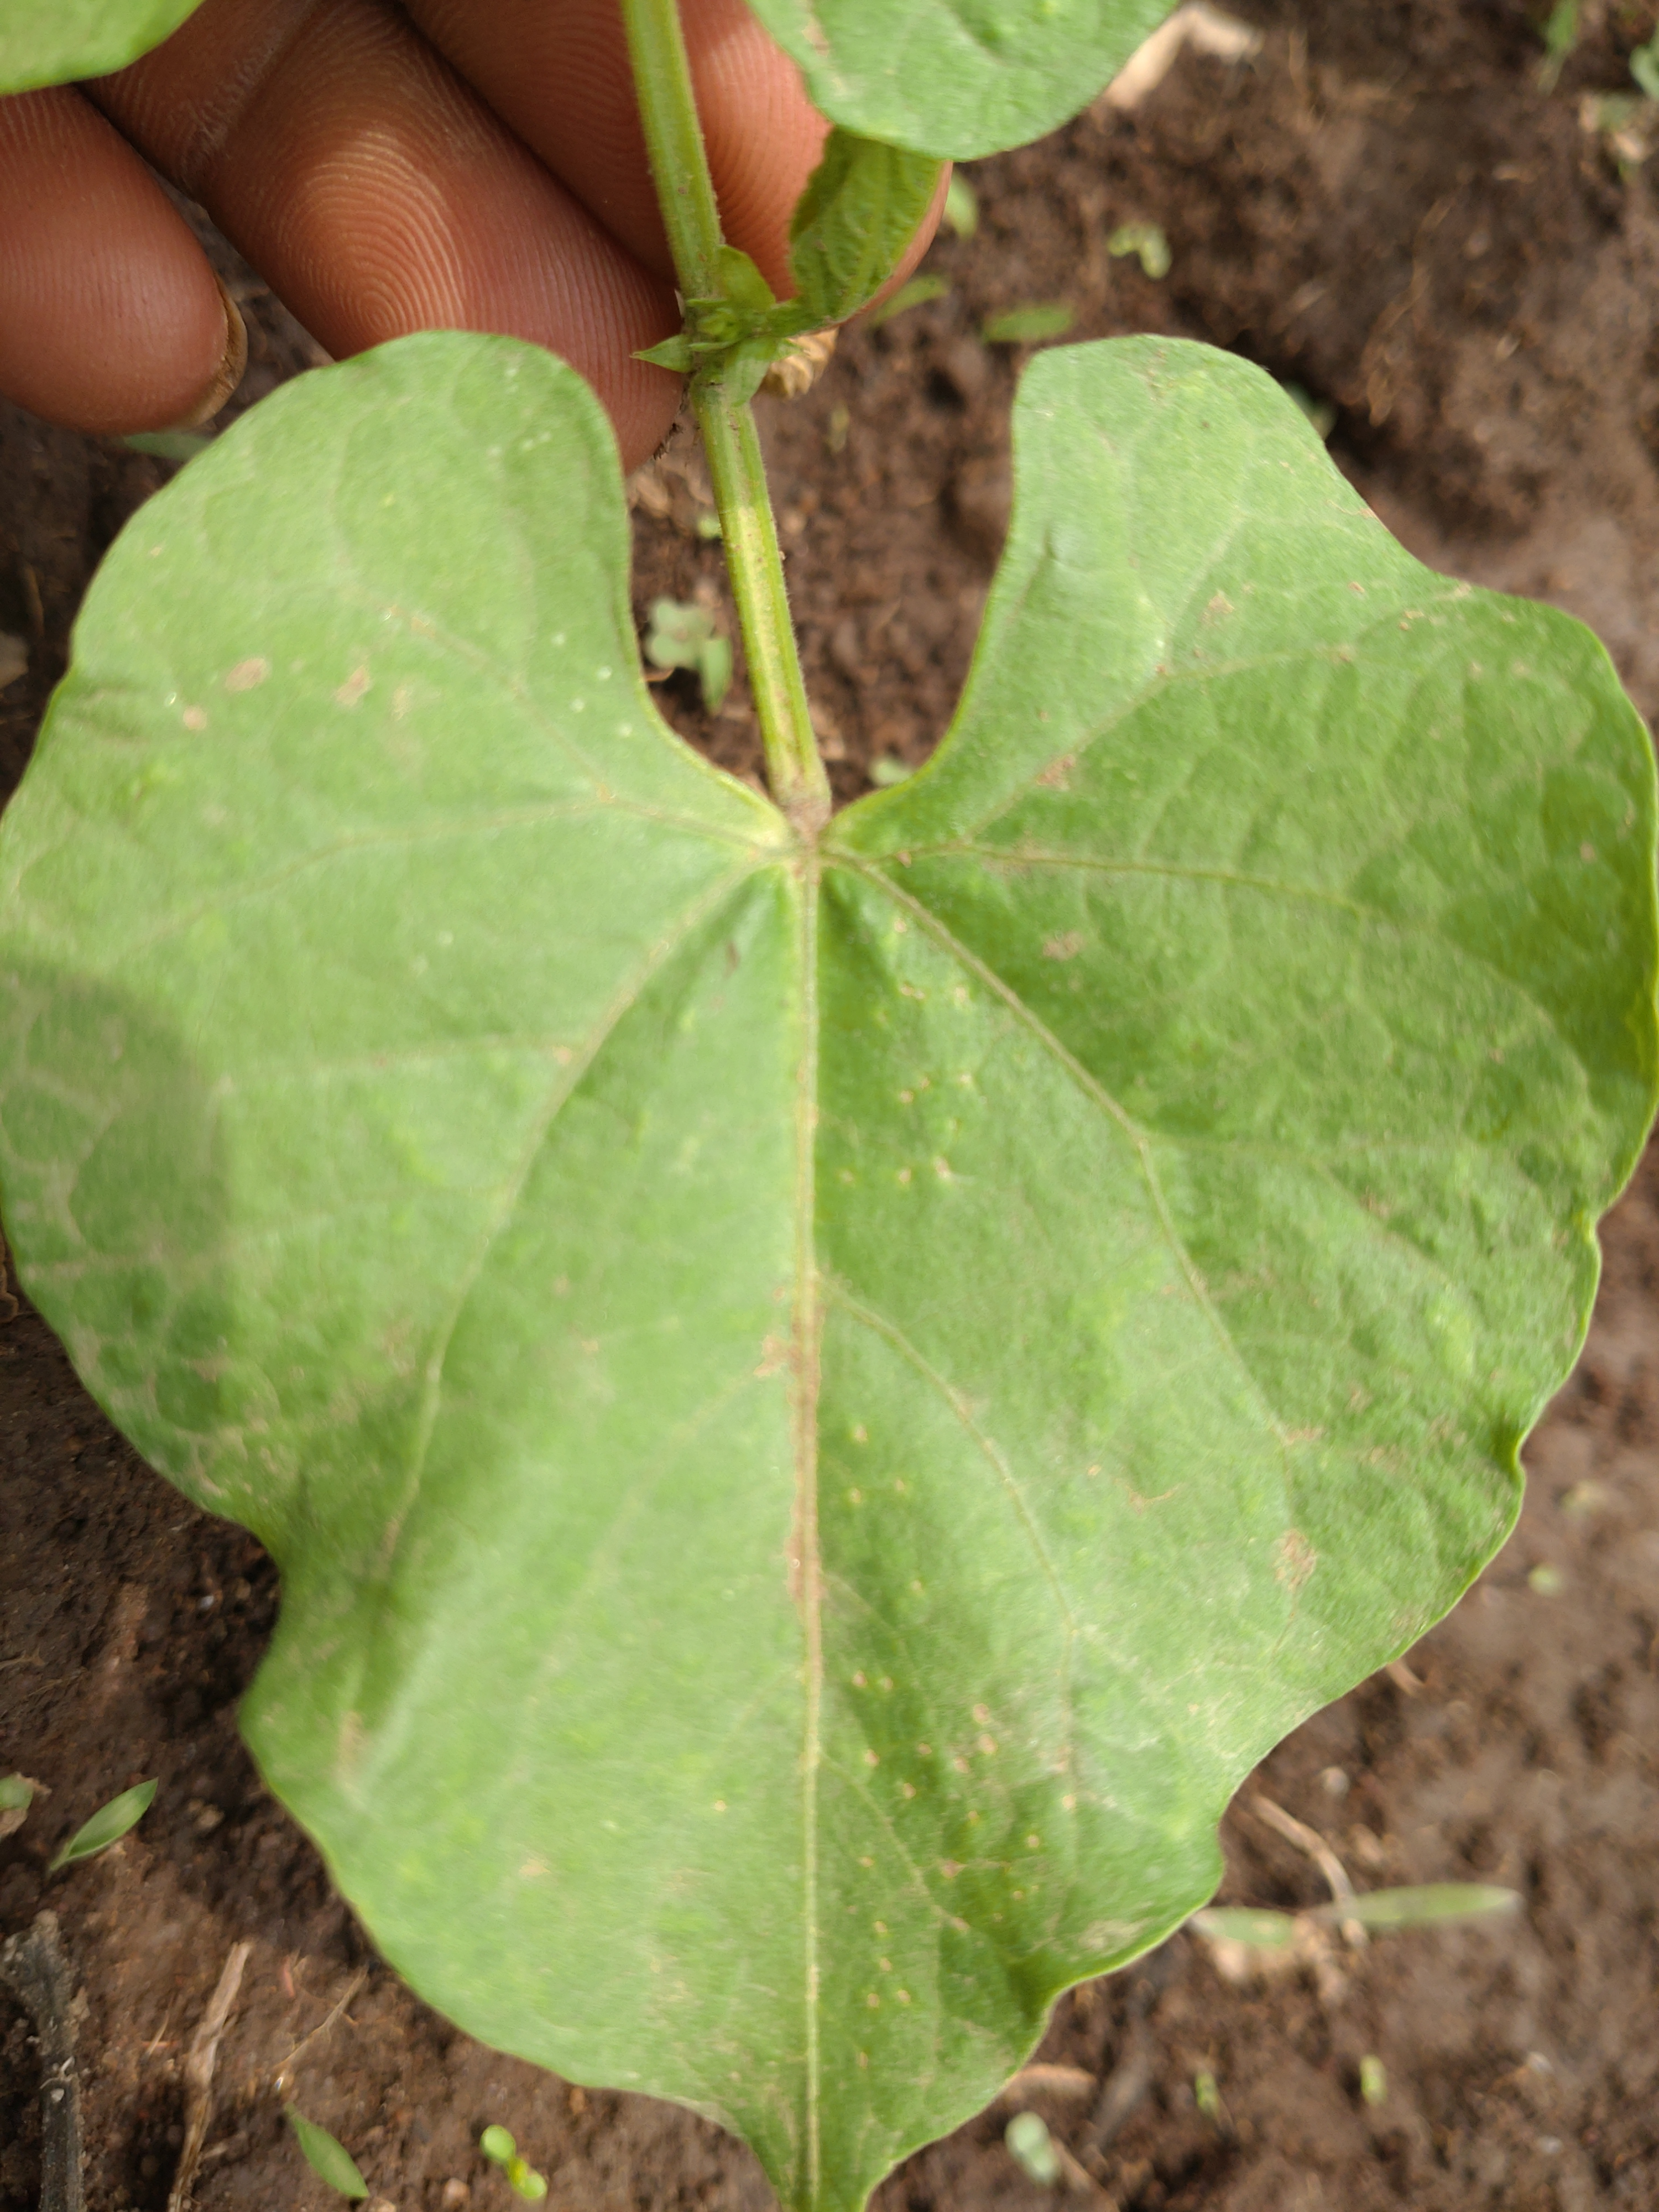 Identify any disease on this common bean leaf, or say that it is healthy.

healthy
